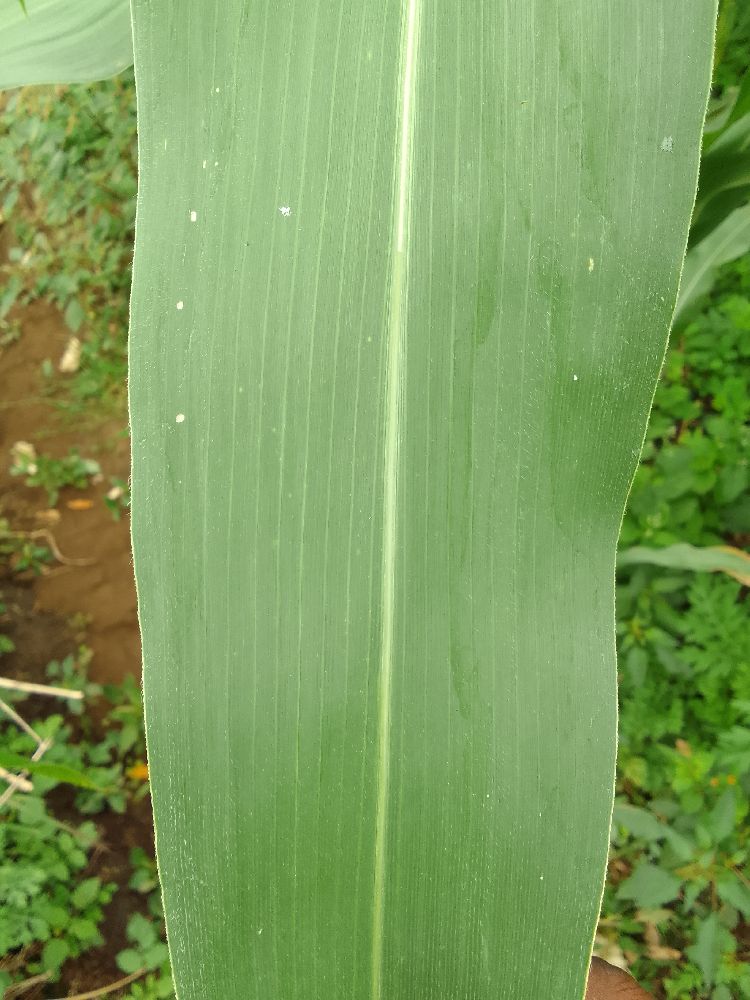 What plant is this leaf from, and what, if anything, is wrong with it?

maize, healthy
